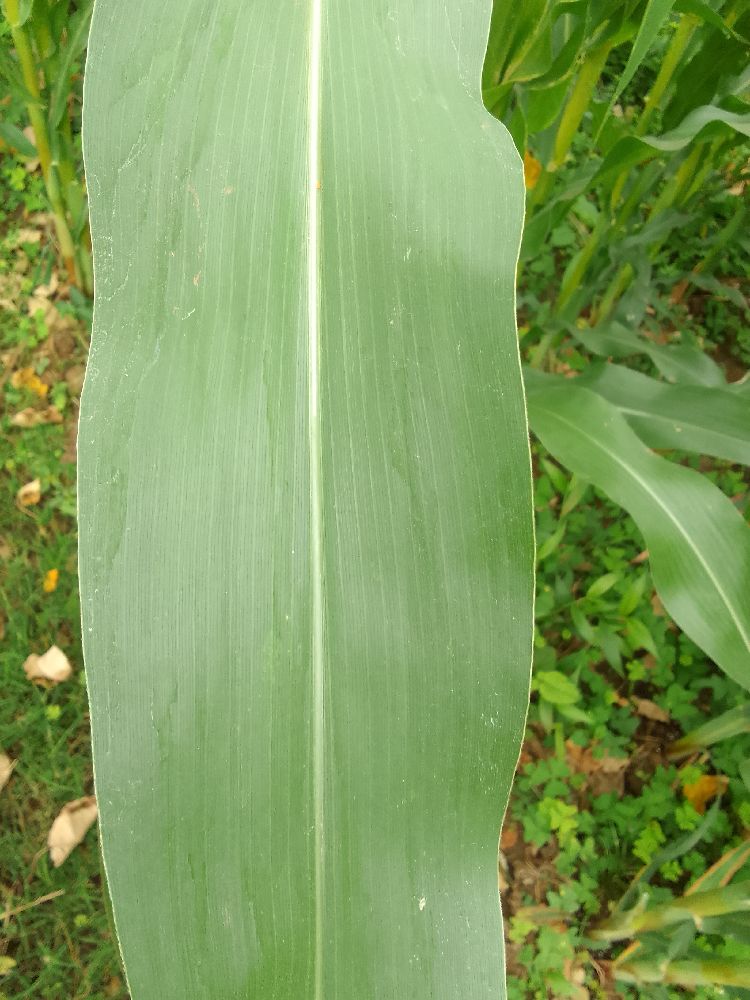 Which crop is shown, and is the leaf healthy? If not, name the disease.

maize, healthy
